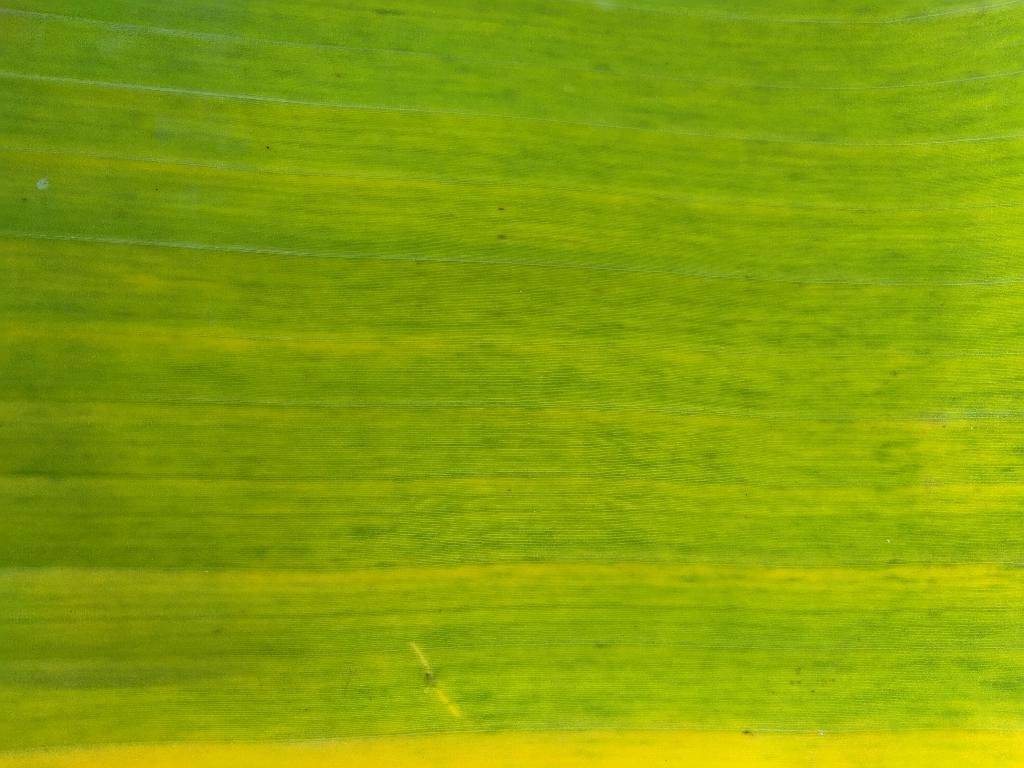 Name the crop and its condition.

banana, fusarium wilt race 1
